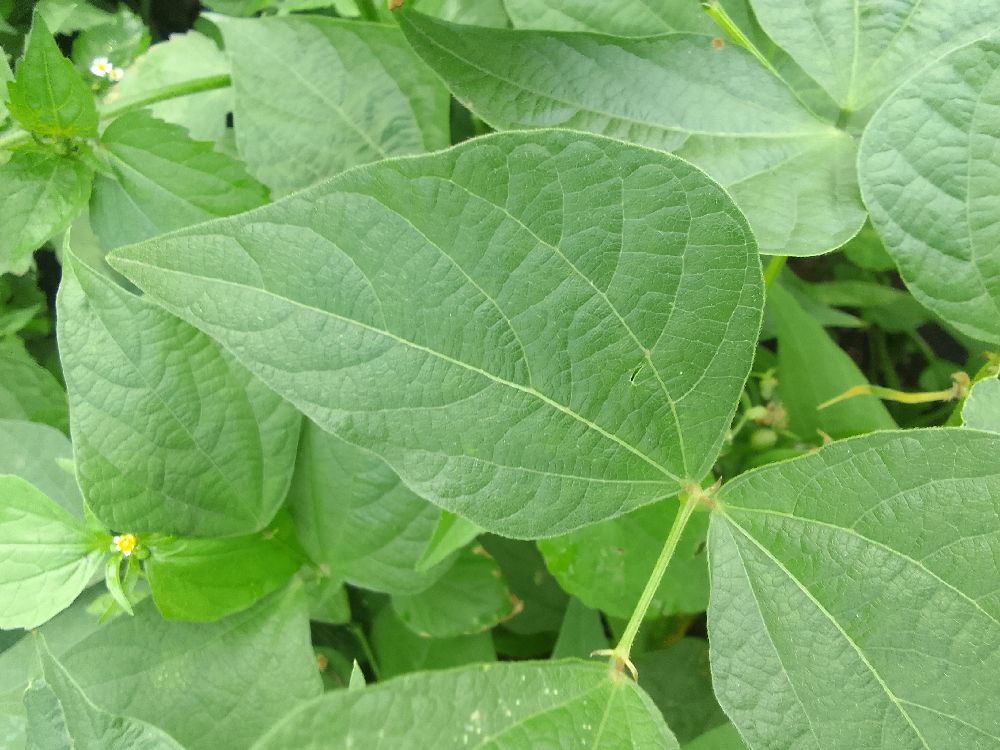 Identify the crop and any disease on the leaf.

common bean, healthy
